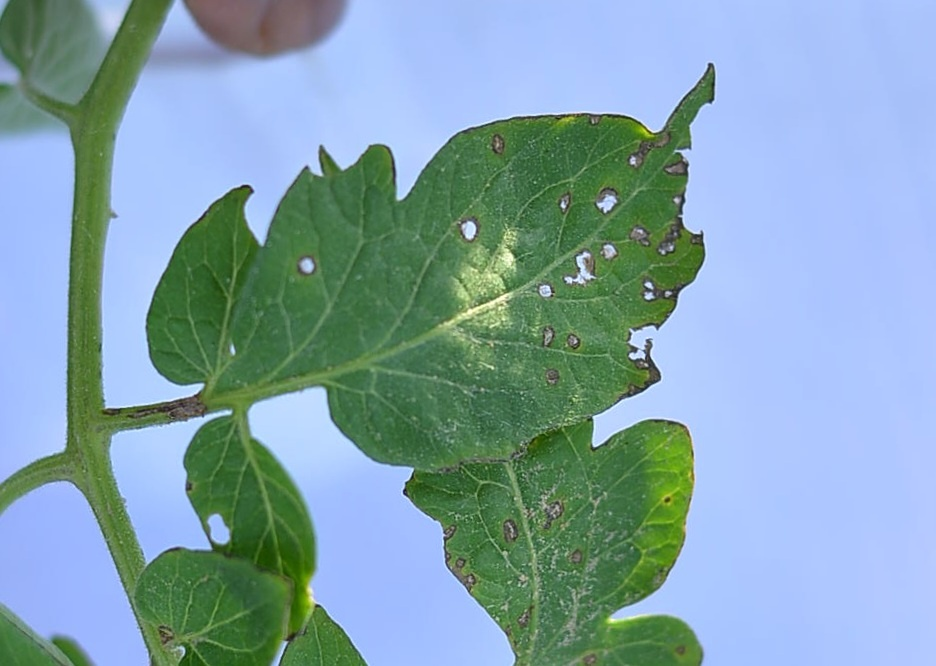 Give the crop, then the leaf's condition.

tomato, infected
